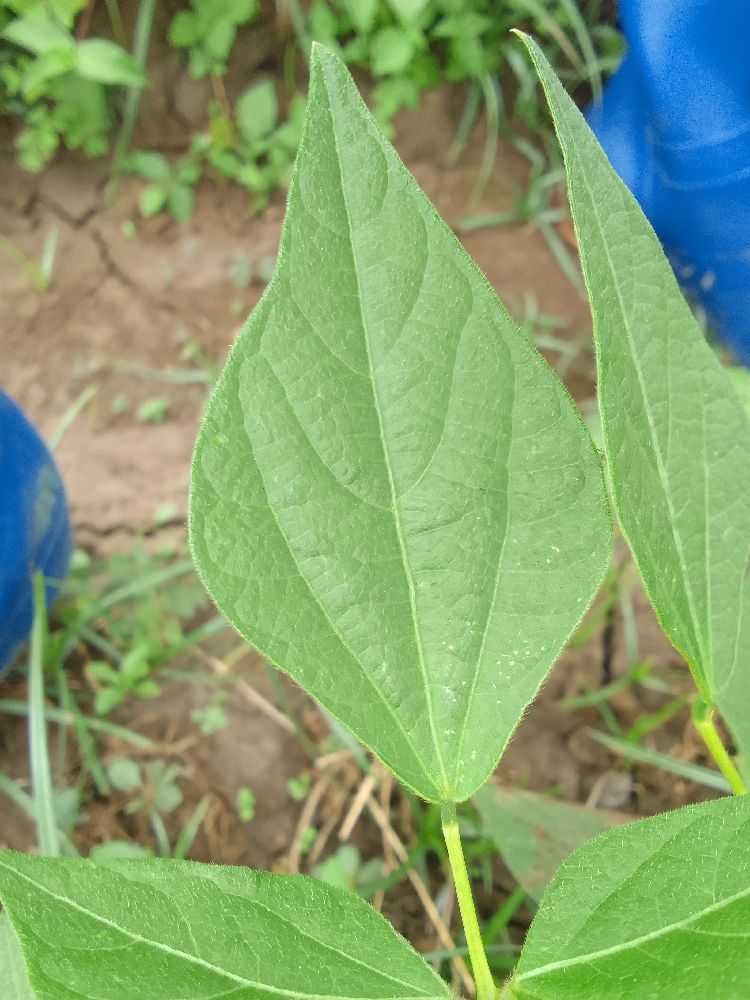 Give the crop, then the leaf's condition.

common bean, healthy
